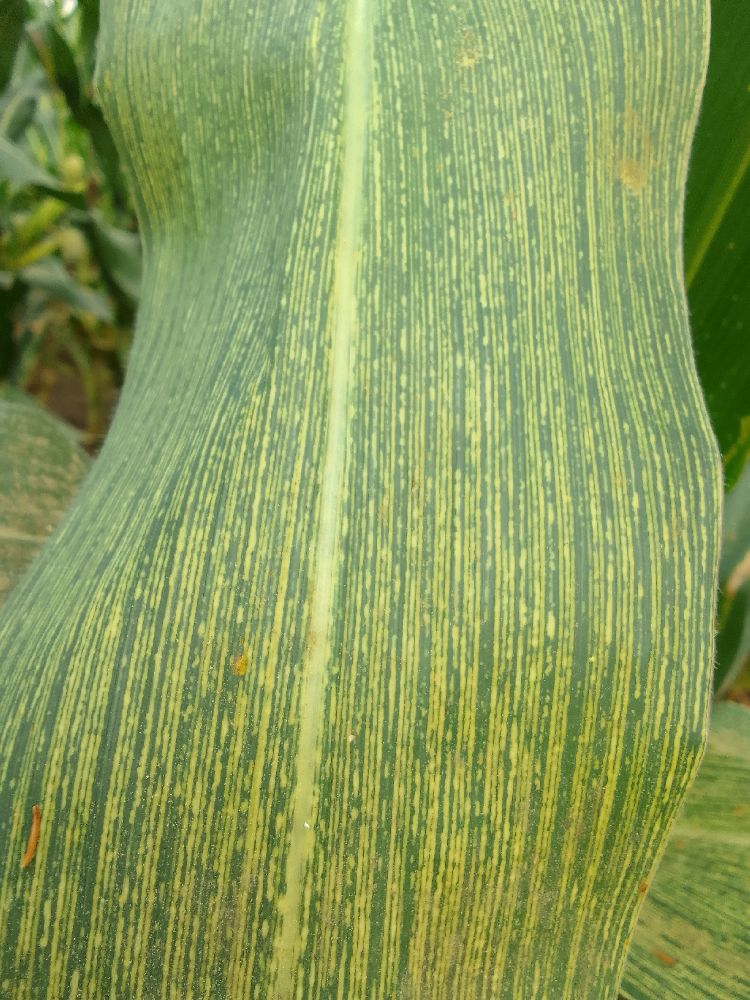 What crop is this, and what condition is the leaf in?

maize, maize streak virus
